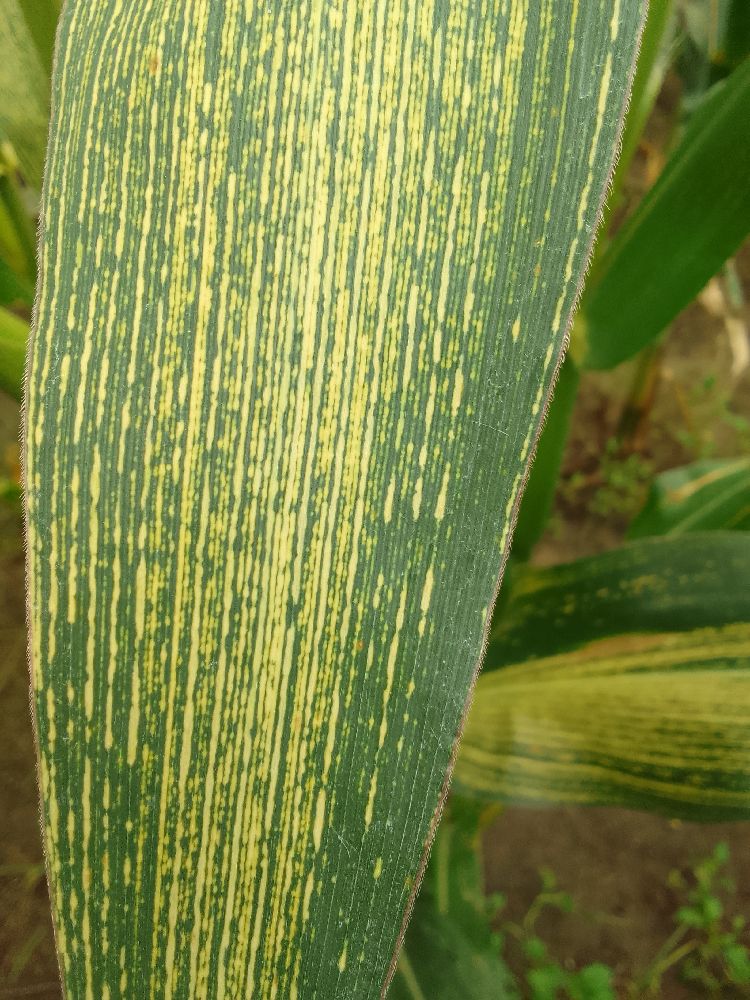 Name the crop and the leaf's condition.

maize, maize streak virus
